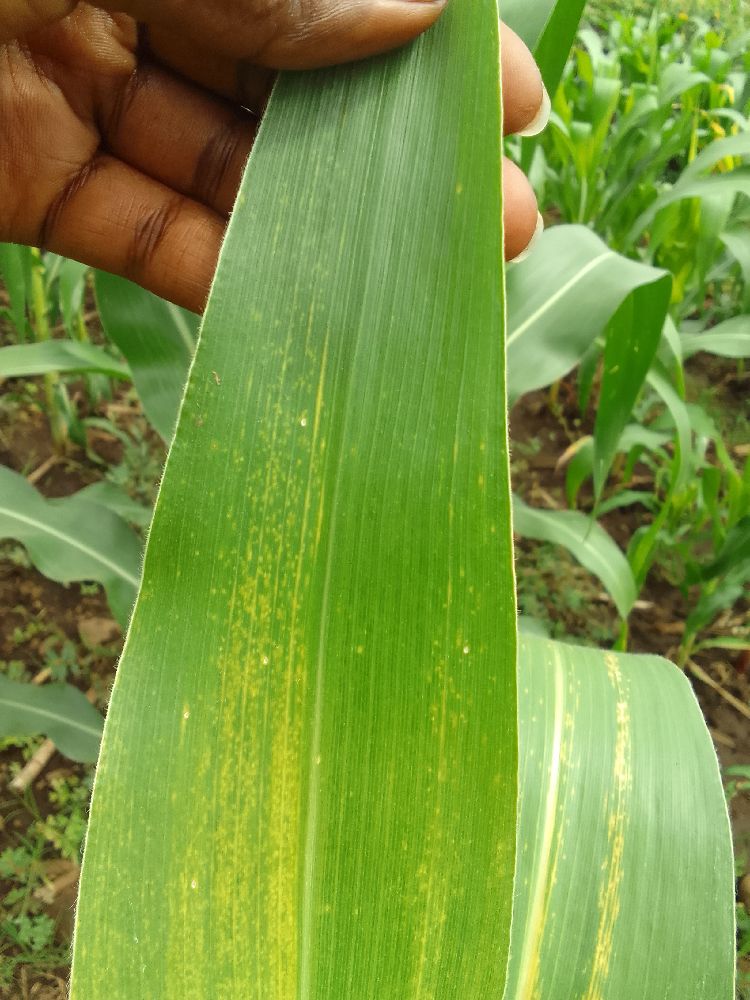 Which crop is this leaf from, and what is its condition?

maize, maize lethal necrosis
